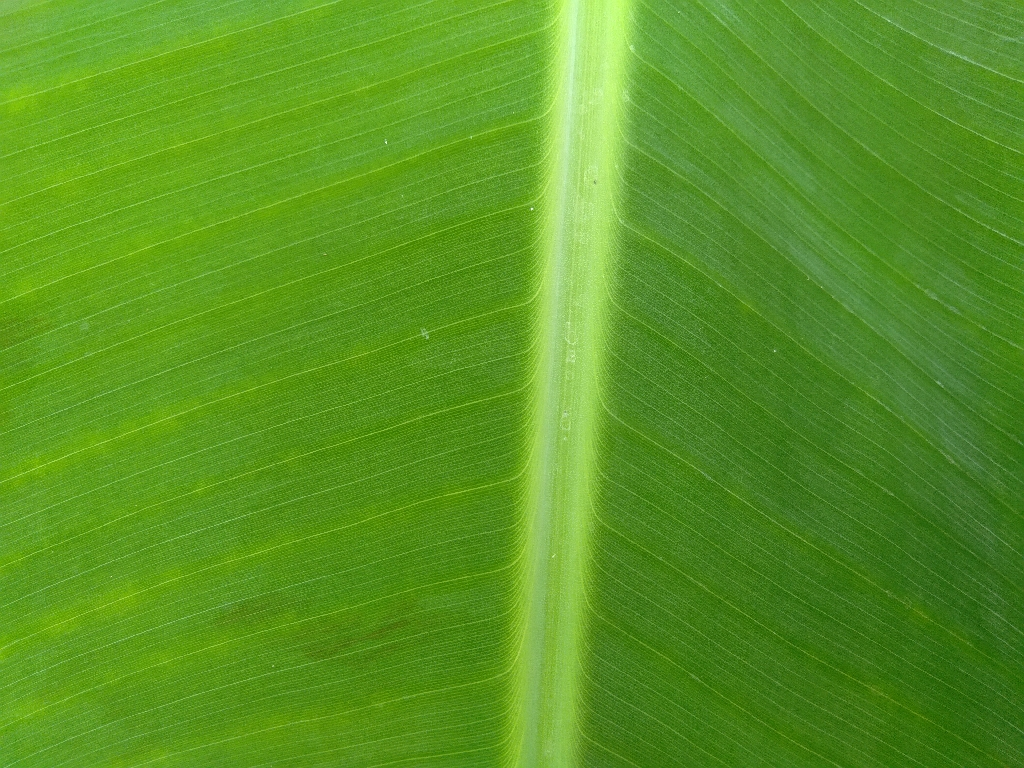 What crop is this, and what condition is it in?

banana, healthy
